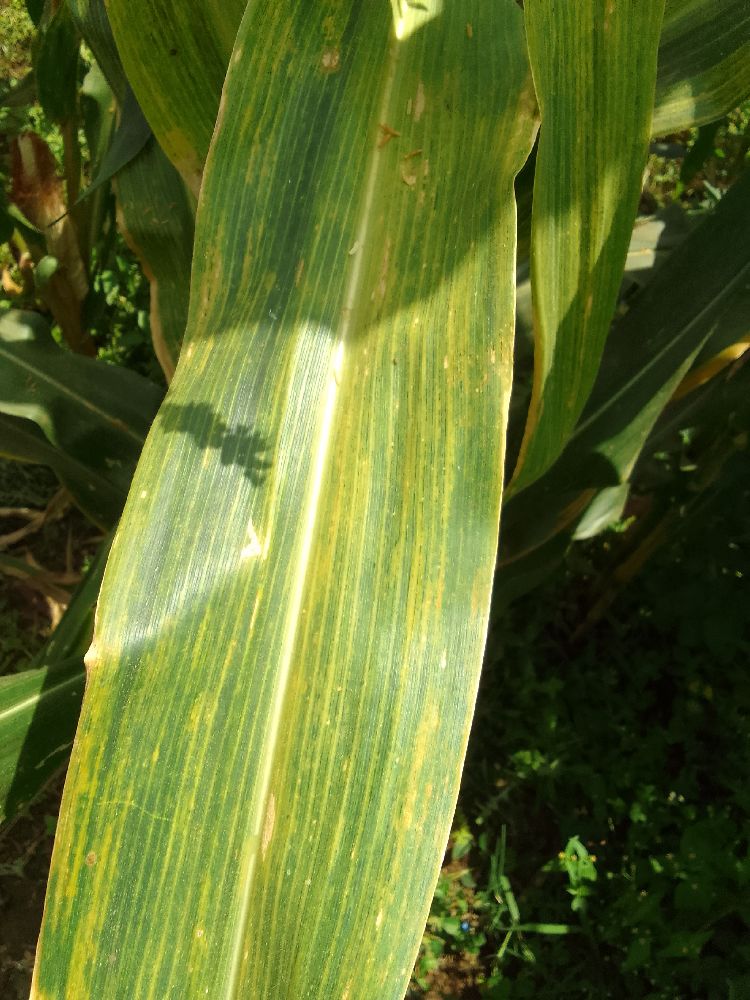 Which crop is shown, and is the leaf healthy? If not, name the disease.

maize, maize lethal necrosis
